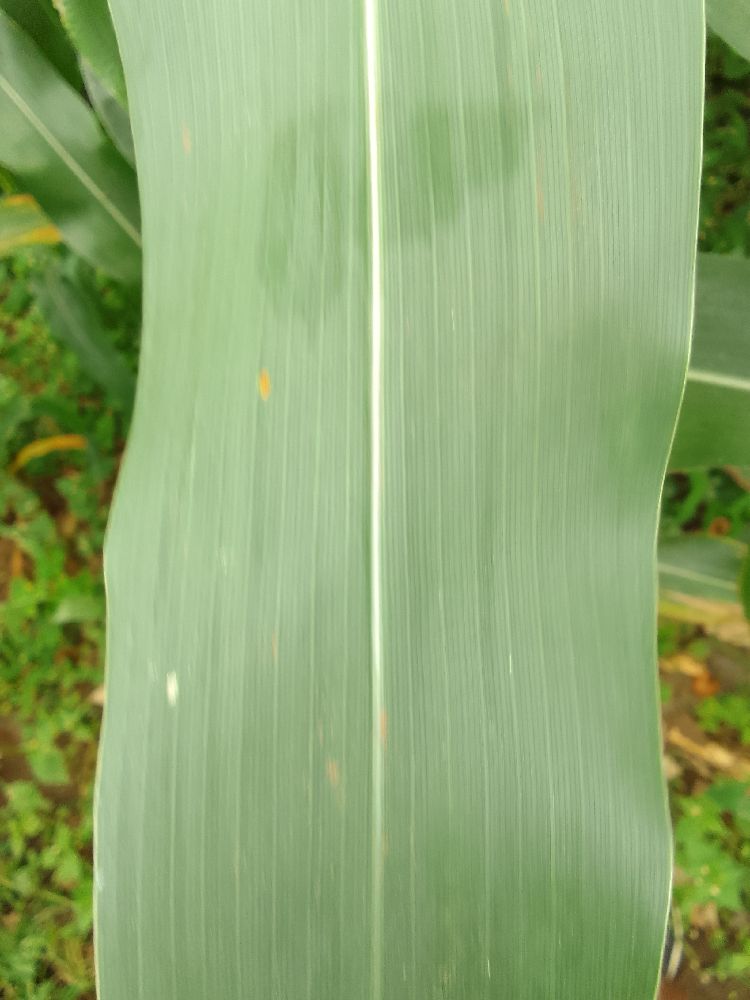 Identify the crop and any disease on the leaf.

maize, healthy
